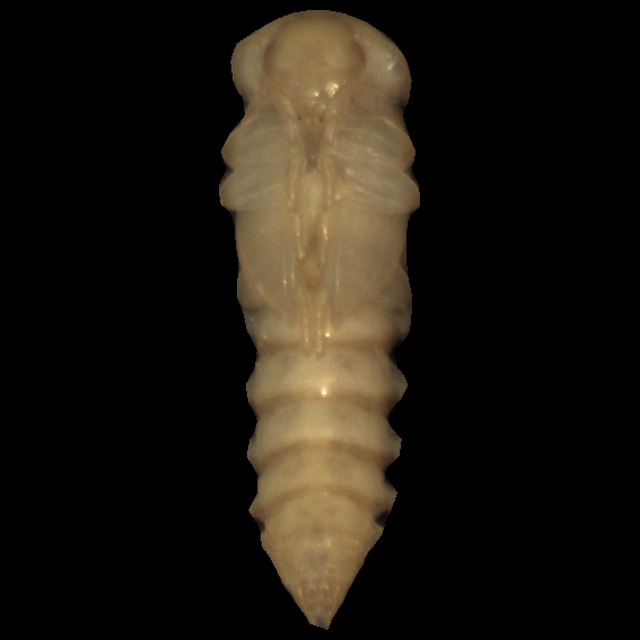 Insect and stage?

mealworm pupa
